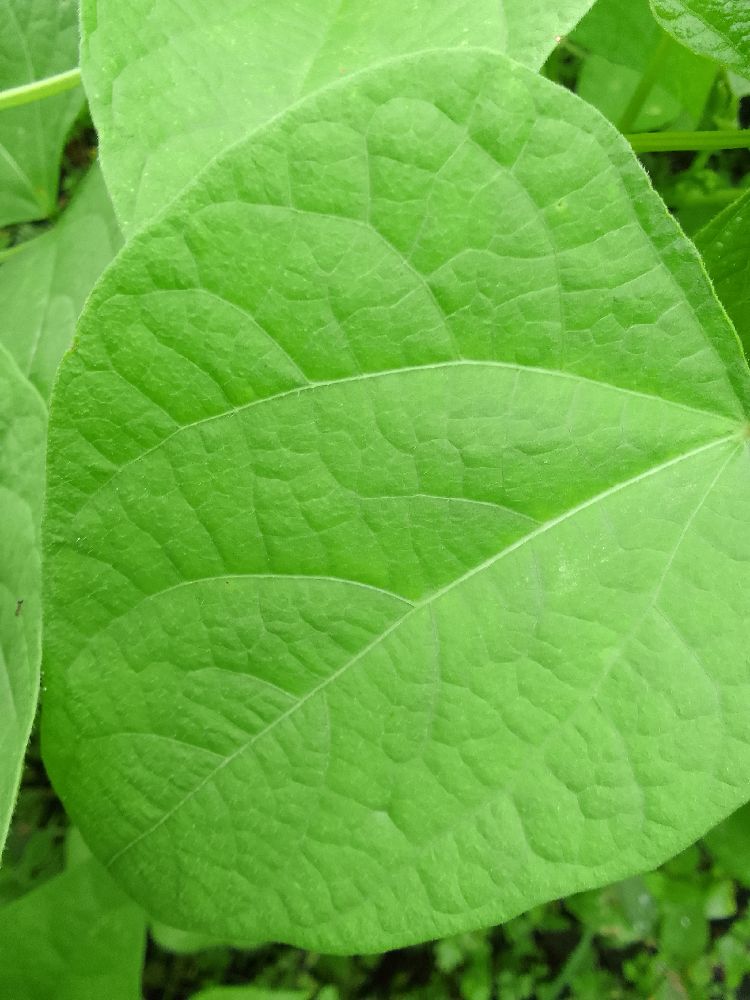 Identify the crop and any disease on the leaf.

common bean, healthy
